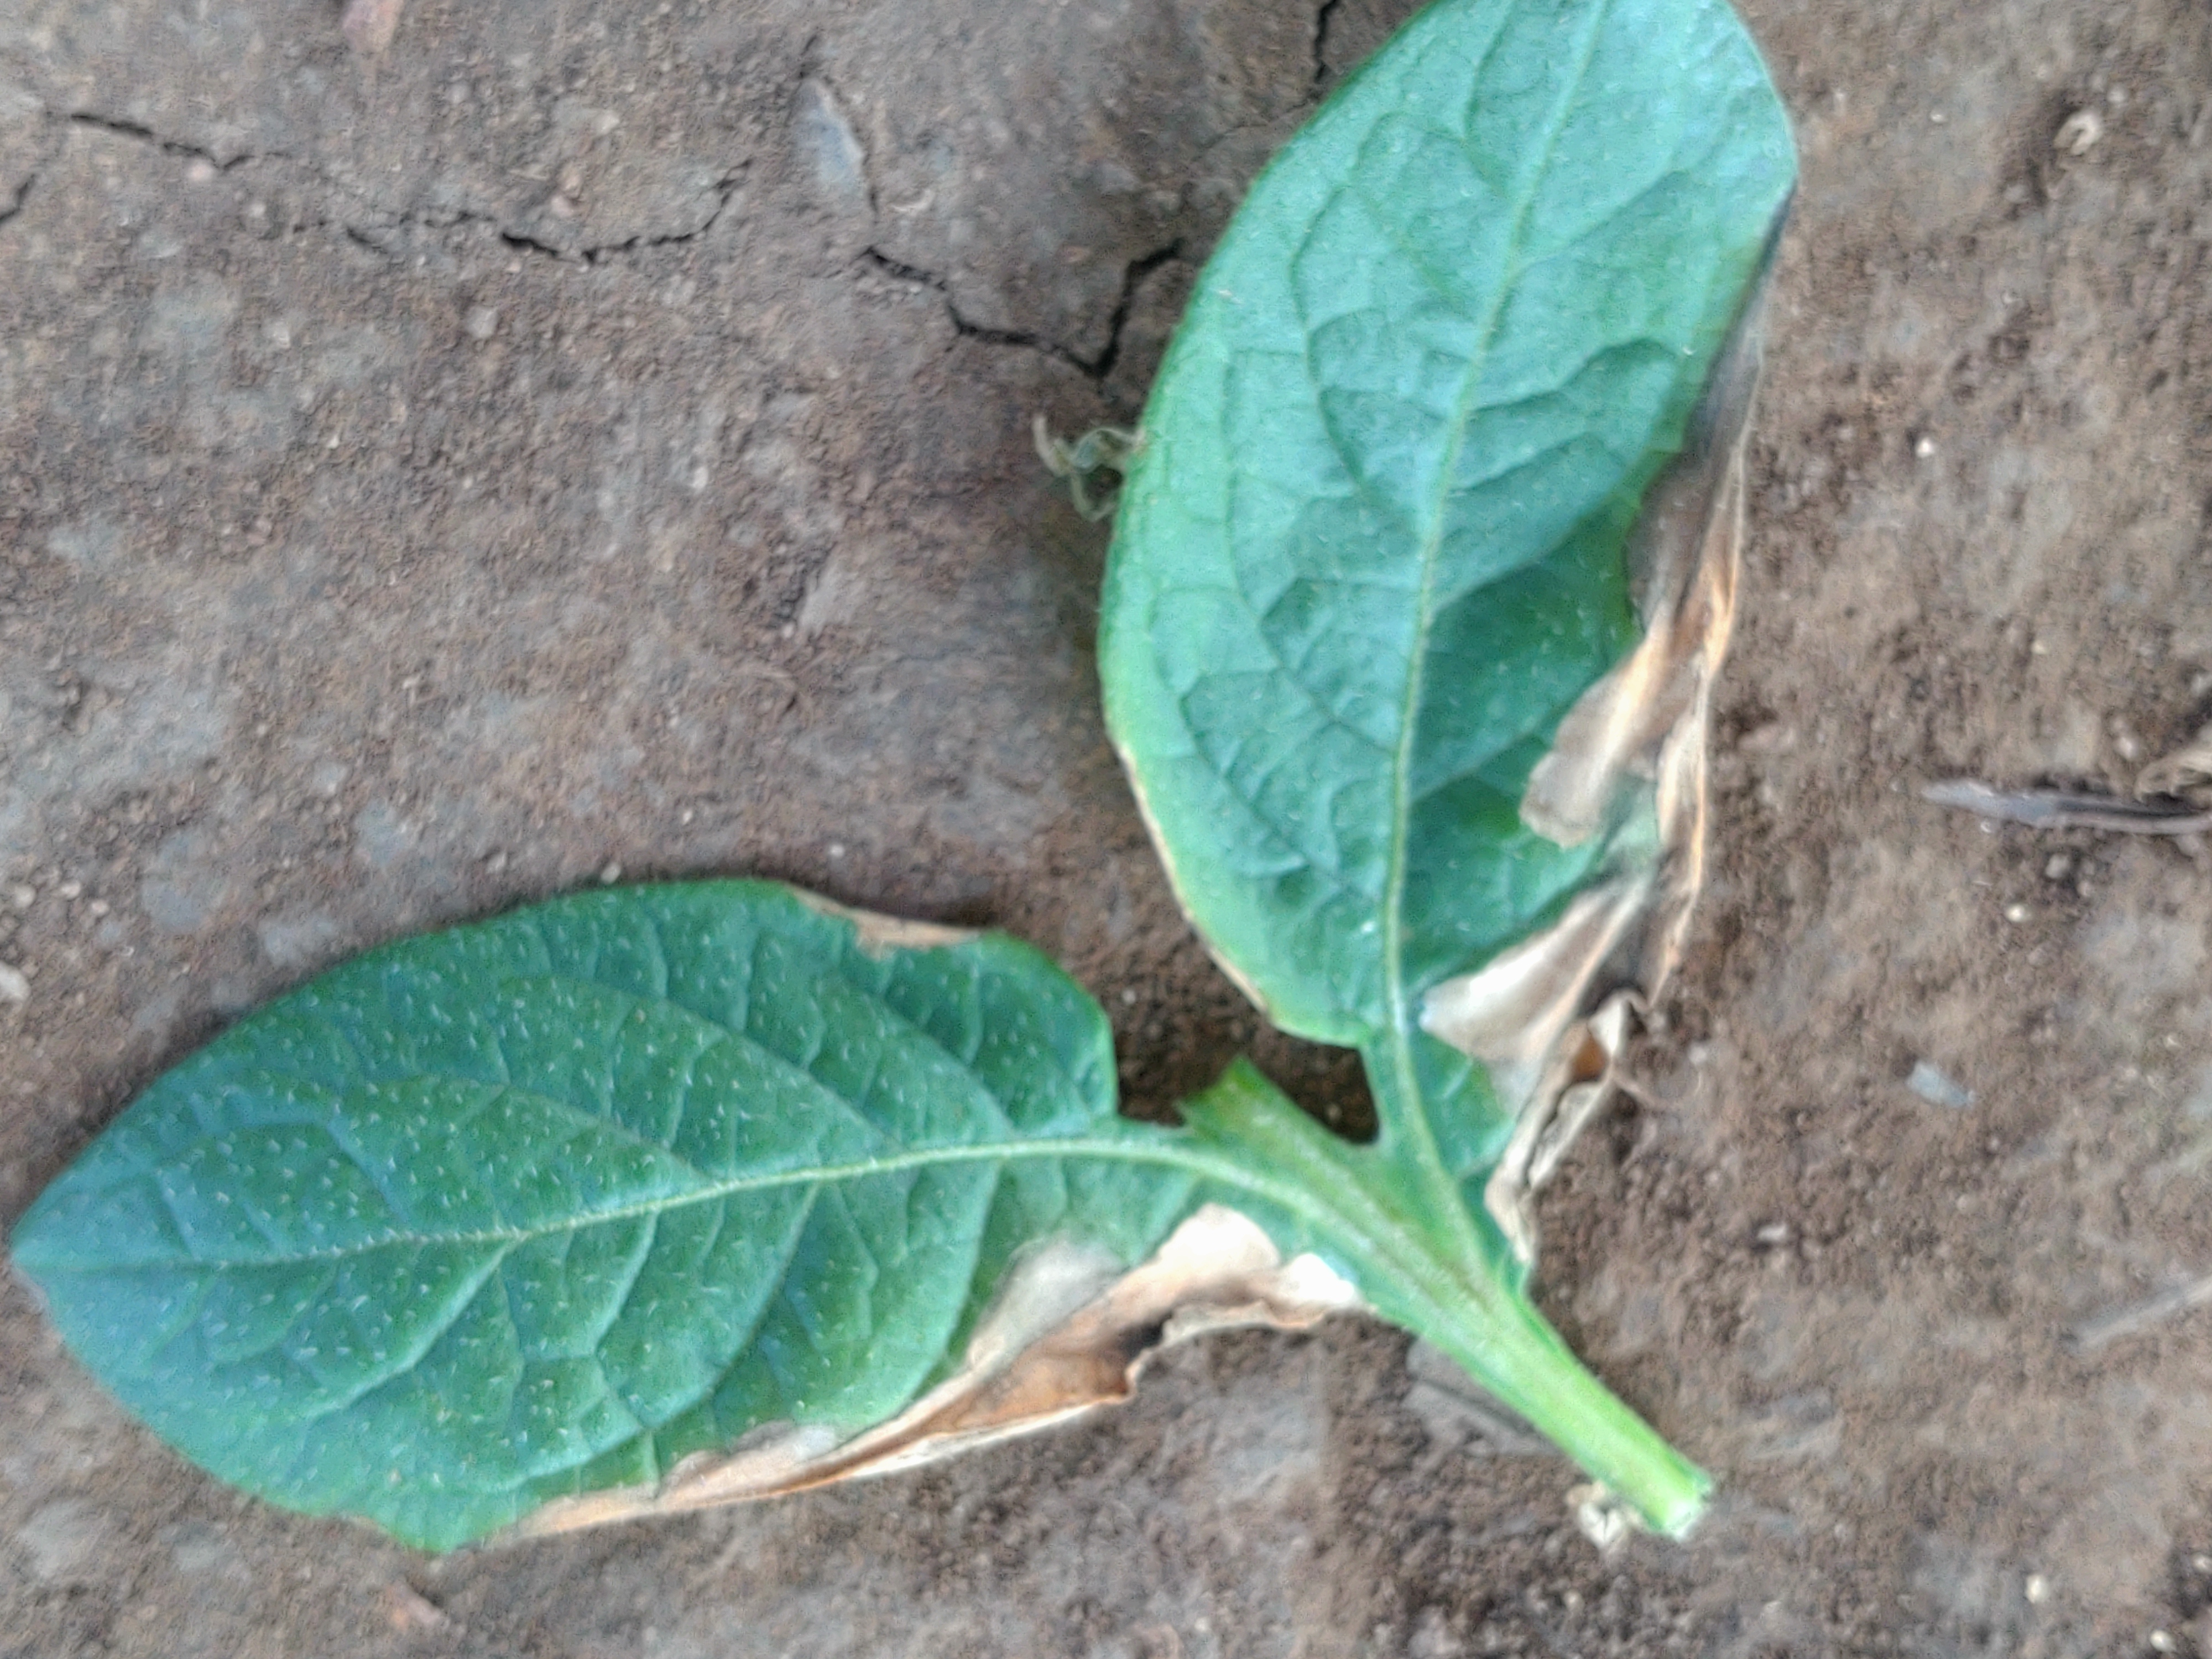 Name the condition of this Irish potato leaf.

early blight
